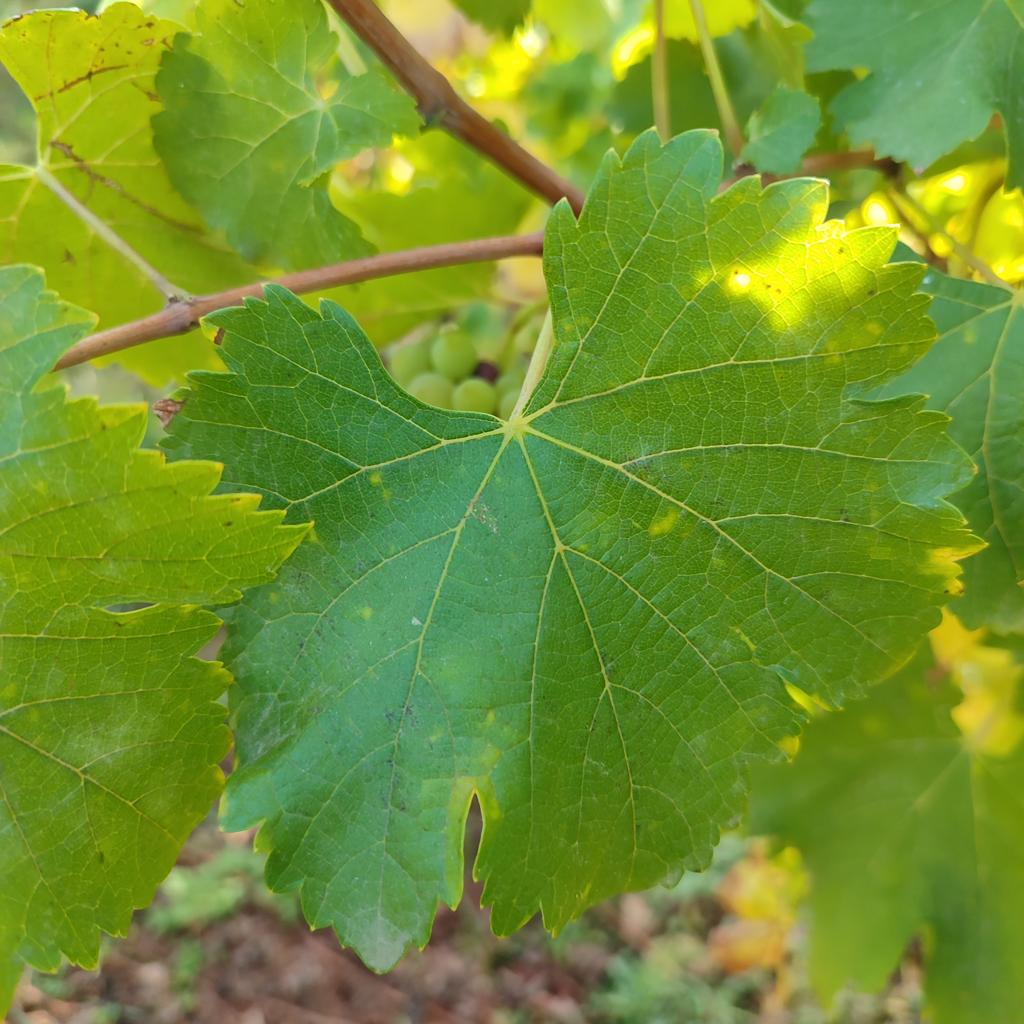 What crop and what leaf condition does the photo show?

grapevine, powdery mildew
